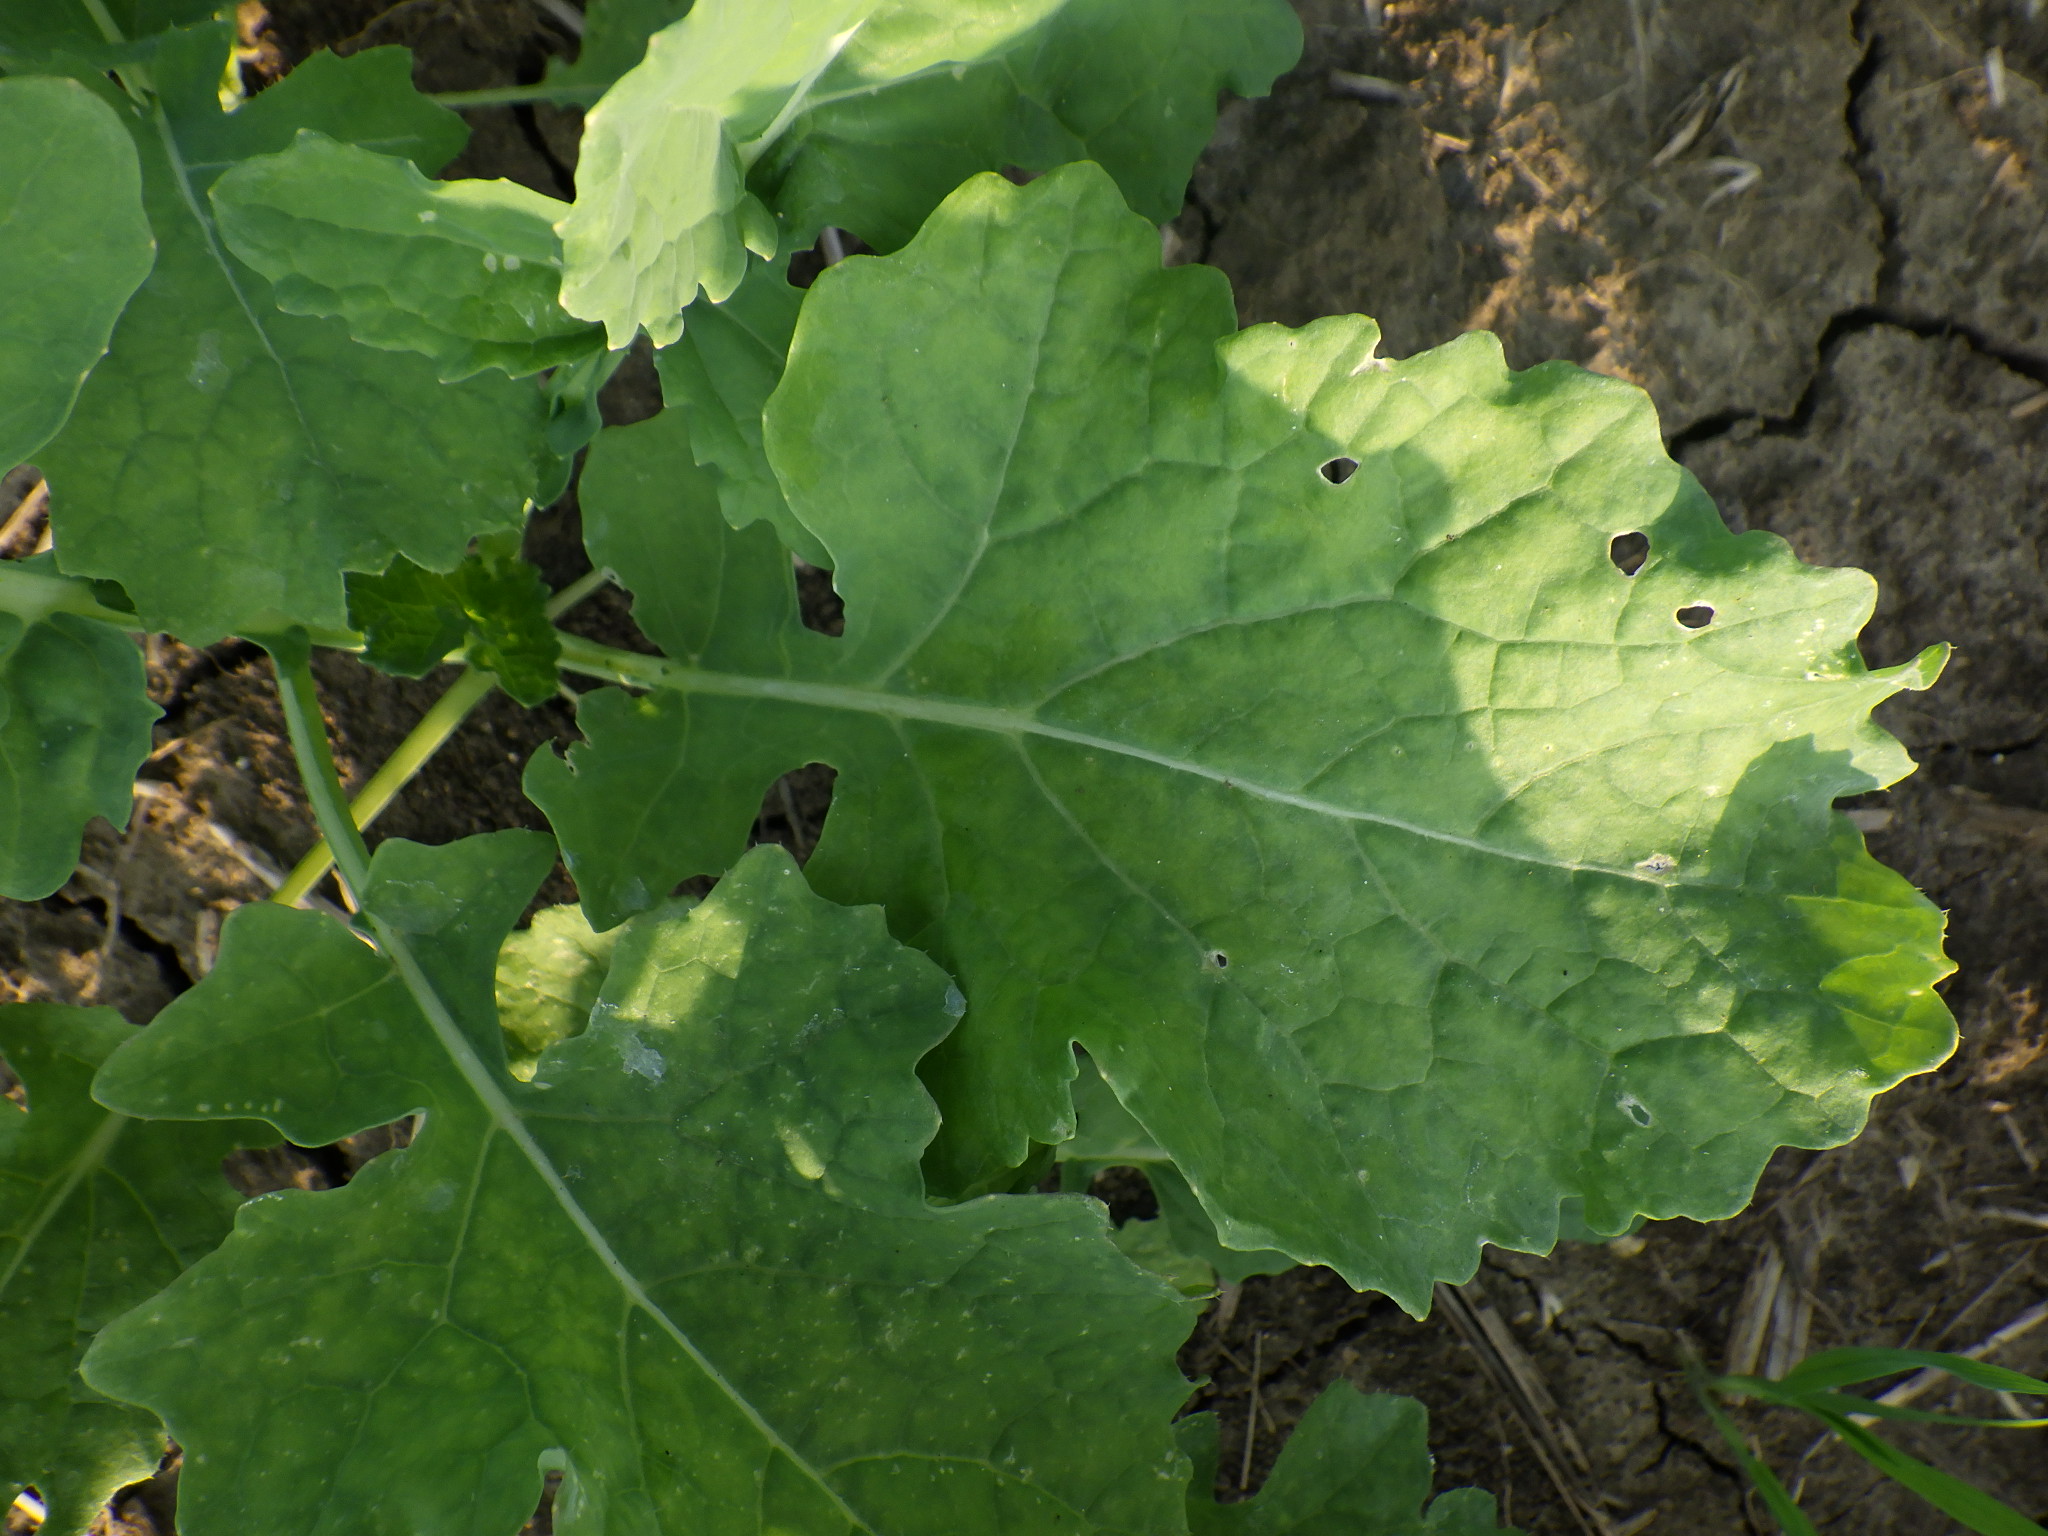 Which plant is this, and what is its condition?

cauliflower, phytophagous
